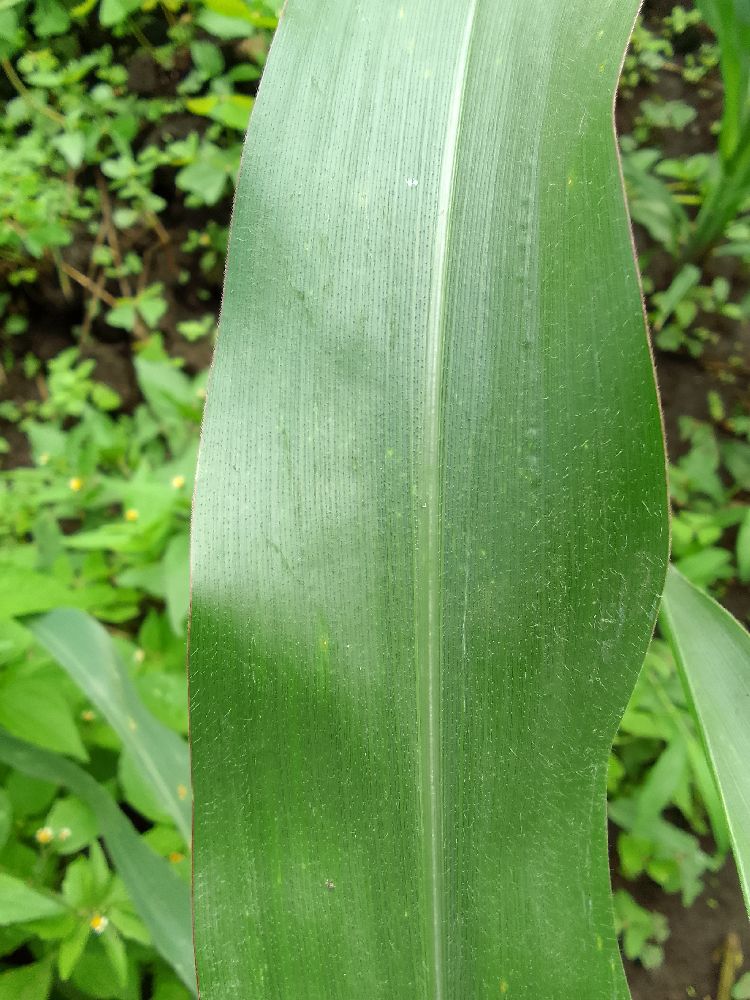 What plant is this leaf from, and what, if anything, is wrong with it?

common bean, healthy
